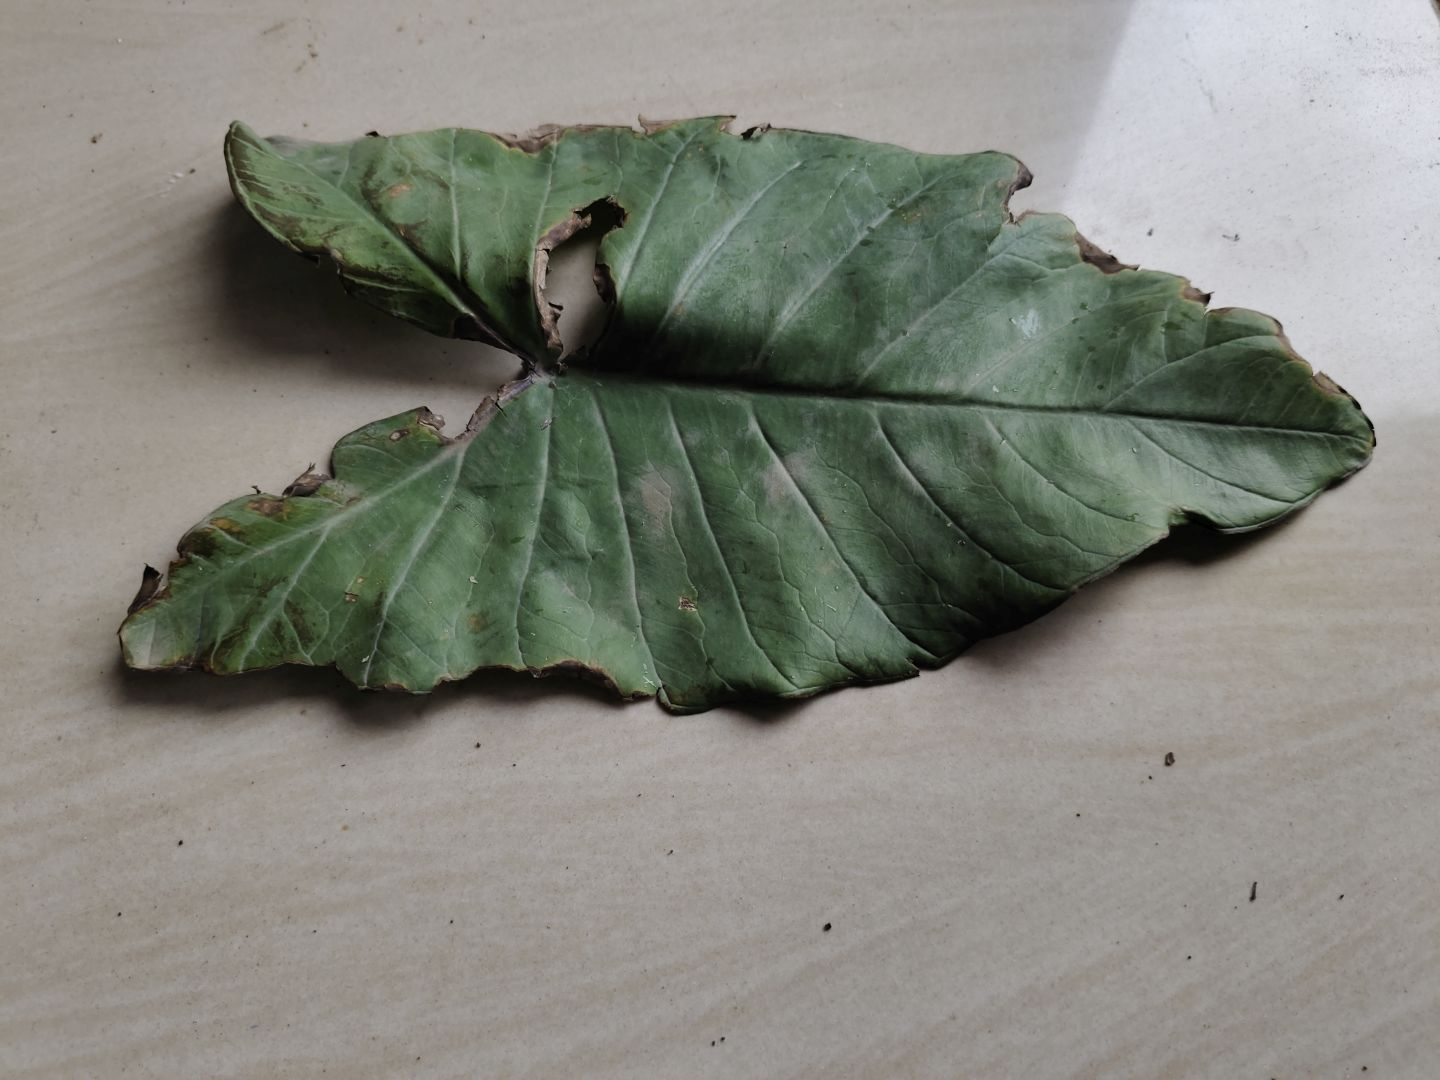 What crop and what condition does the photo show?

taro, leaf blight
